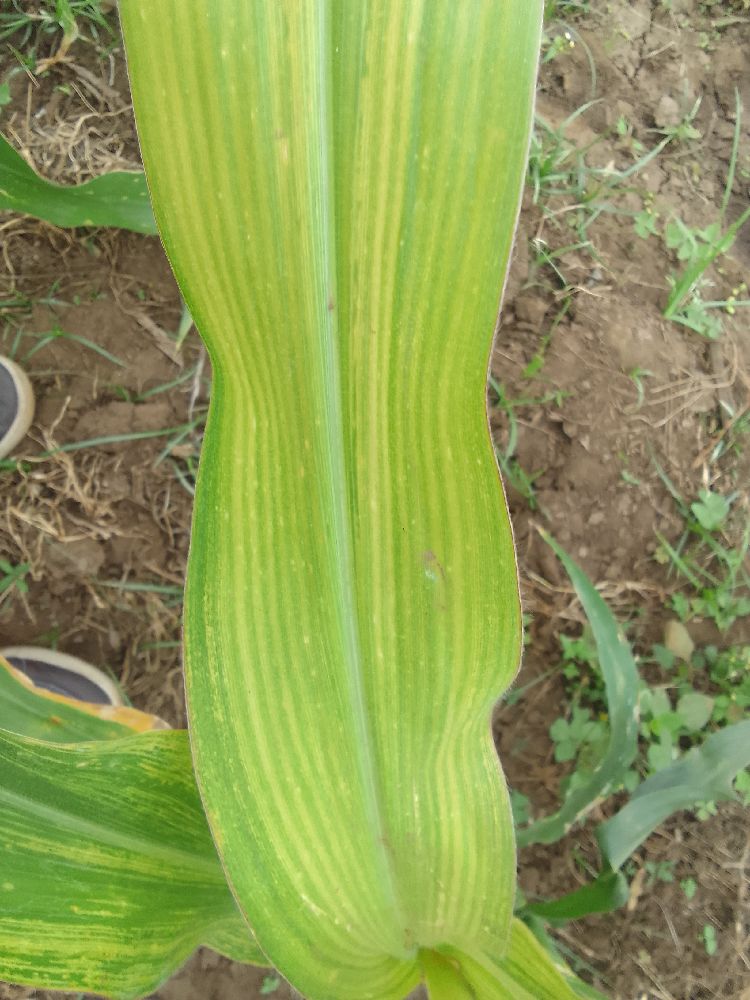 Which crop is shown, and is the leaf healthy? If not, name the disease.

maize, maize lethal necrosis
